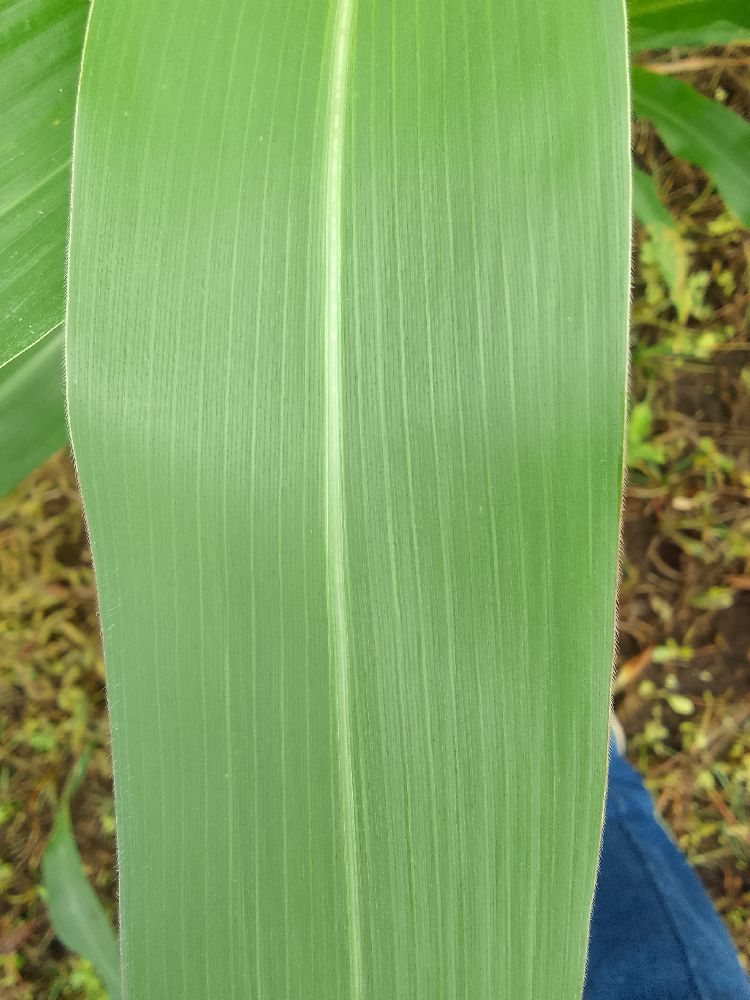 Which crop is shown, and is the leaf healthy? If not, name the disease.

maize, healthy
